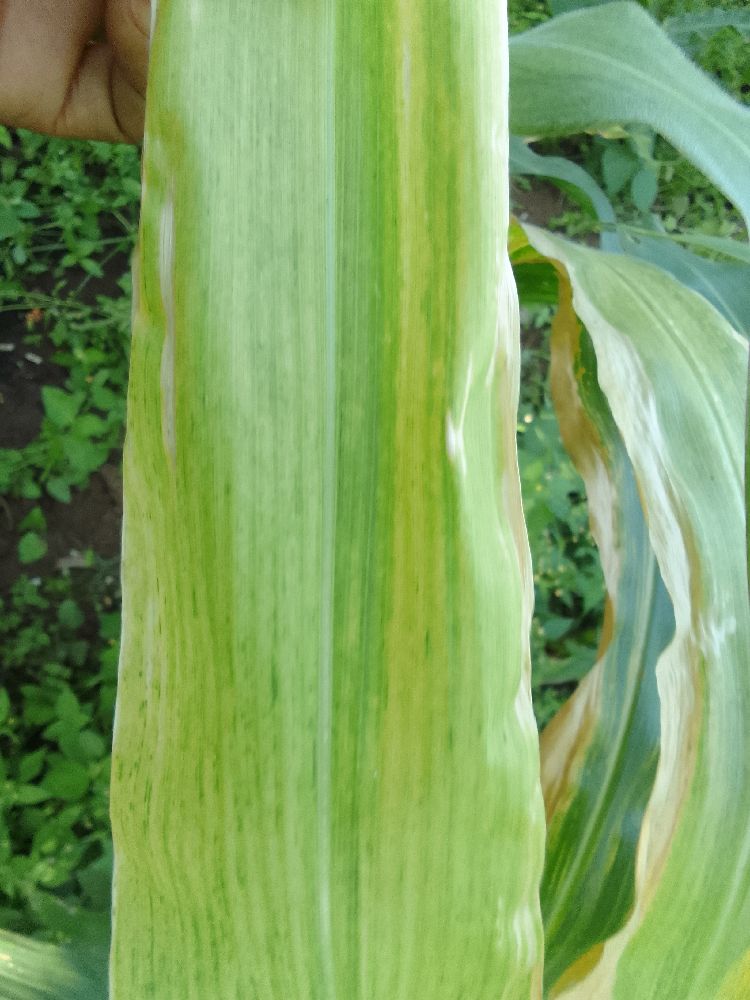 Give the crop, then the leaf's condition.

maize, maize lethal necrosis
